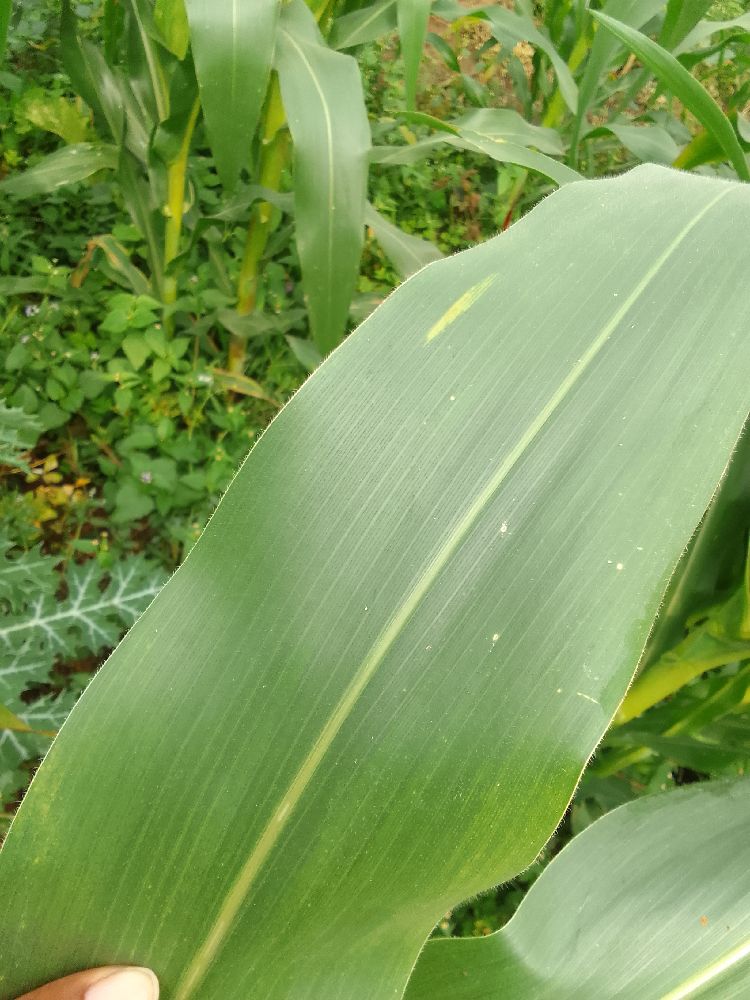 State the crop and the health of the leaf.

maize, healthy
